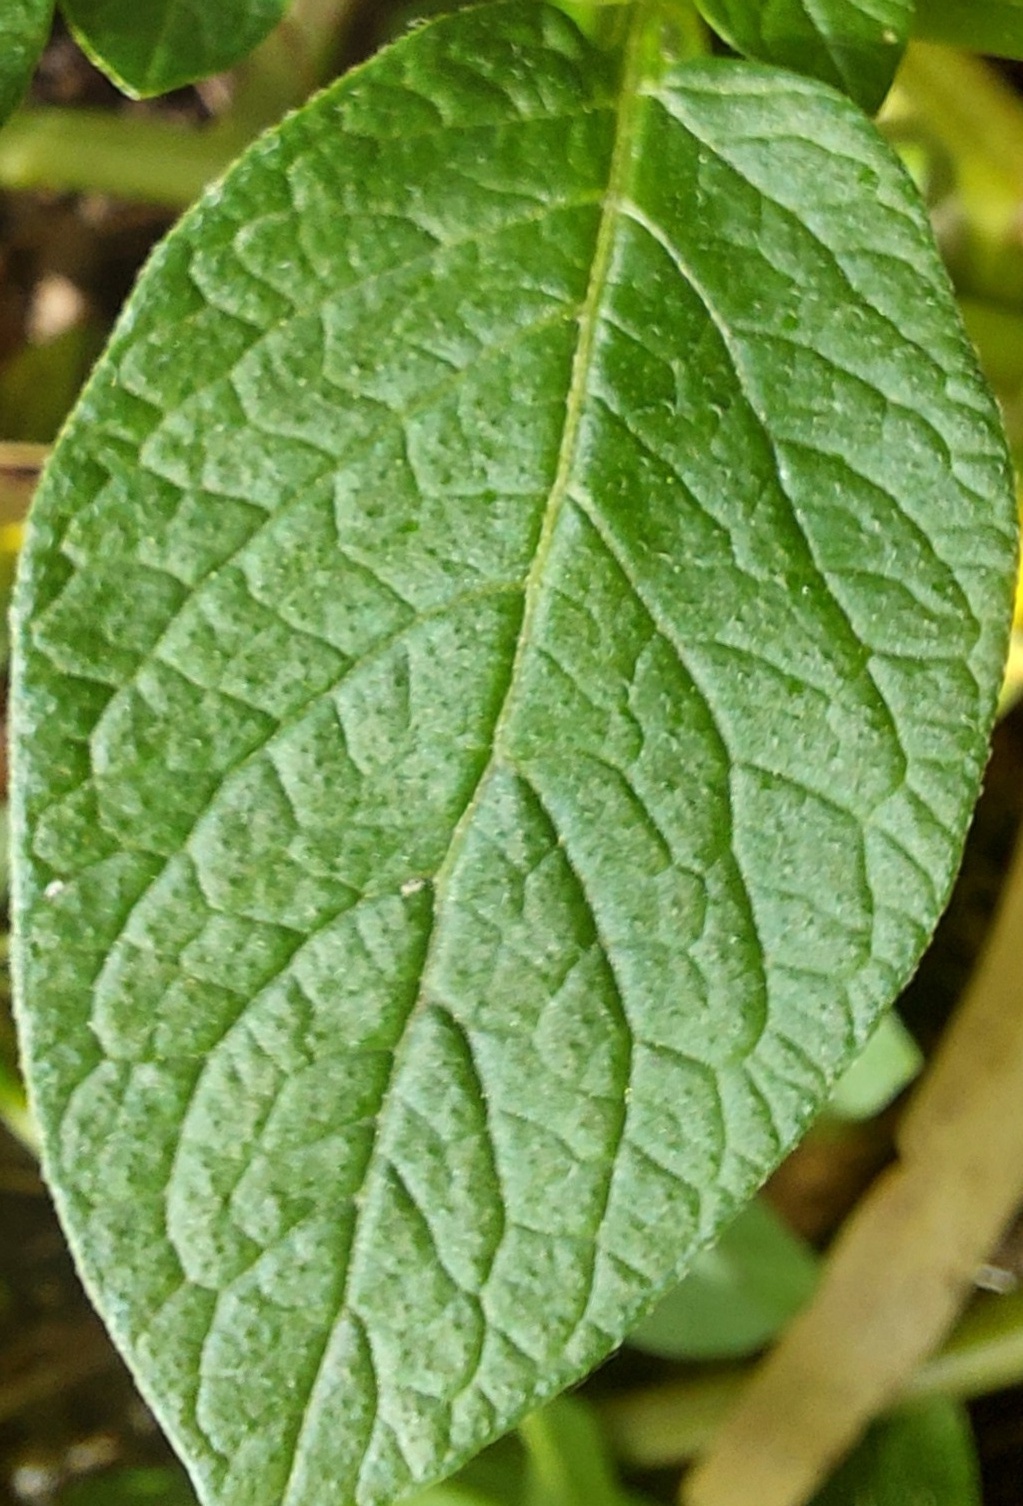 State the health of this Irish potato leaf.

healthy
